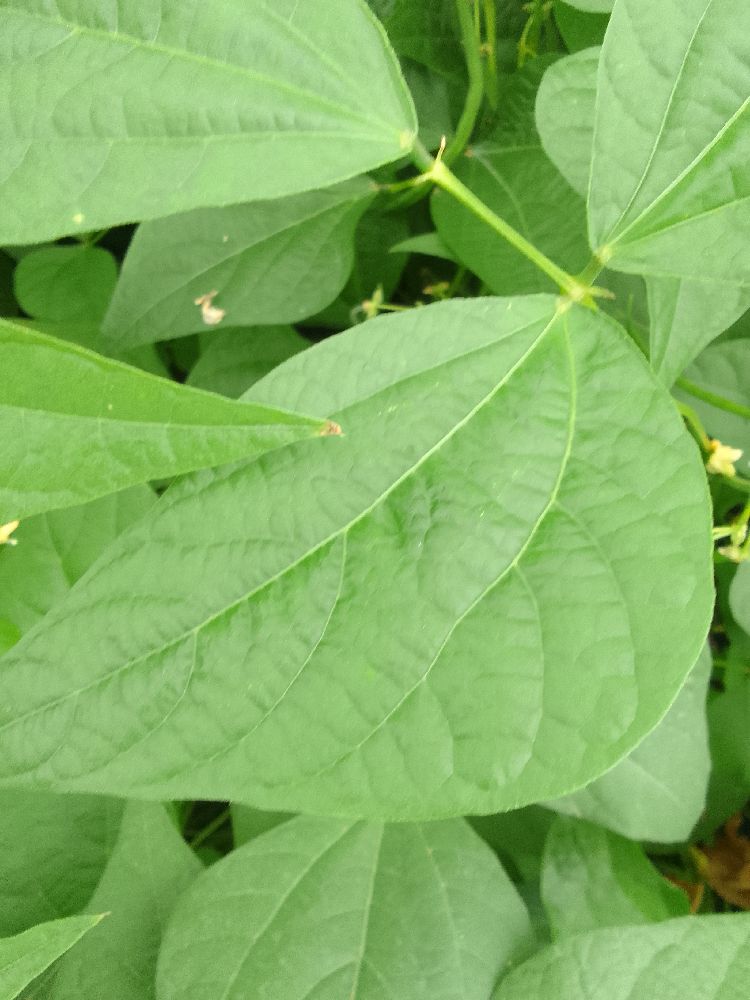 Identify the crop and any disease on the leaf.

common bean, healthy
